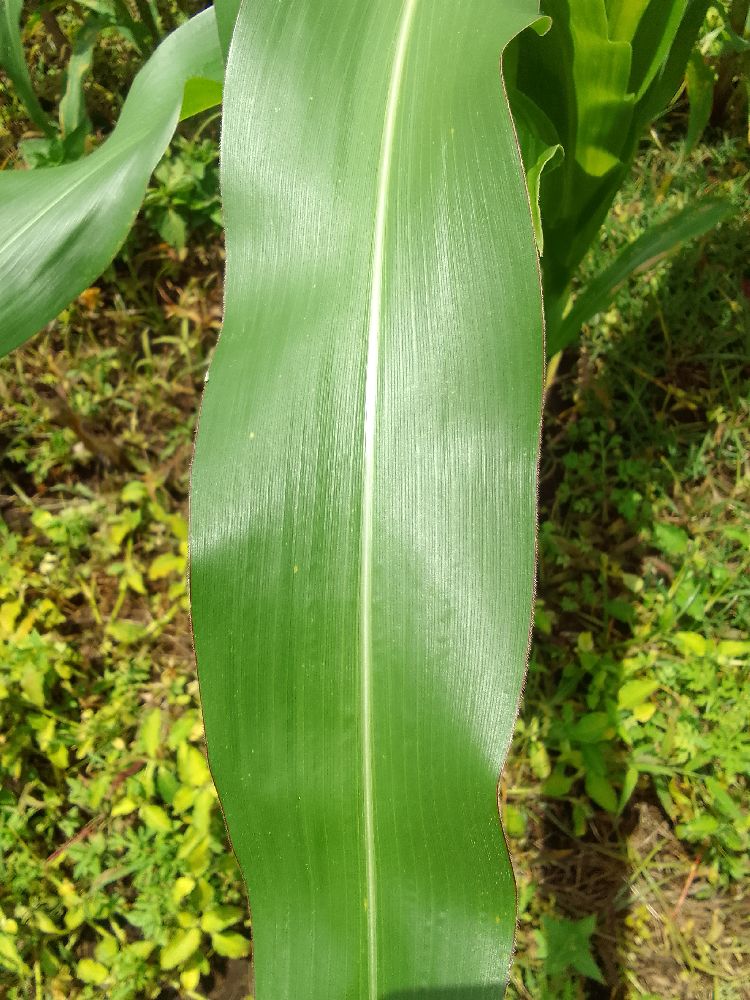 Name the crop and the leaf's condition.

maize, healthy
